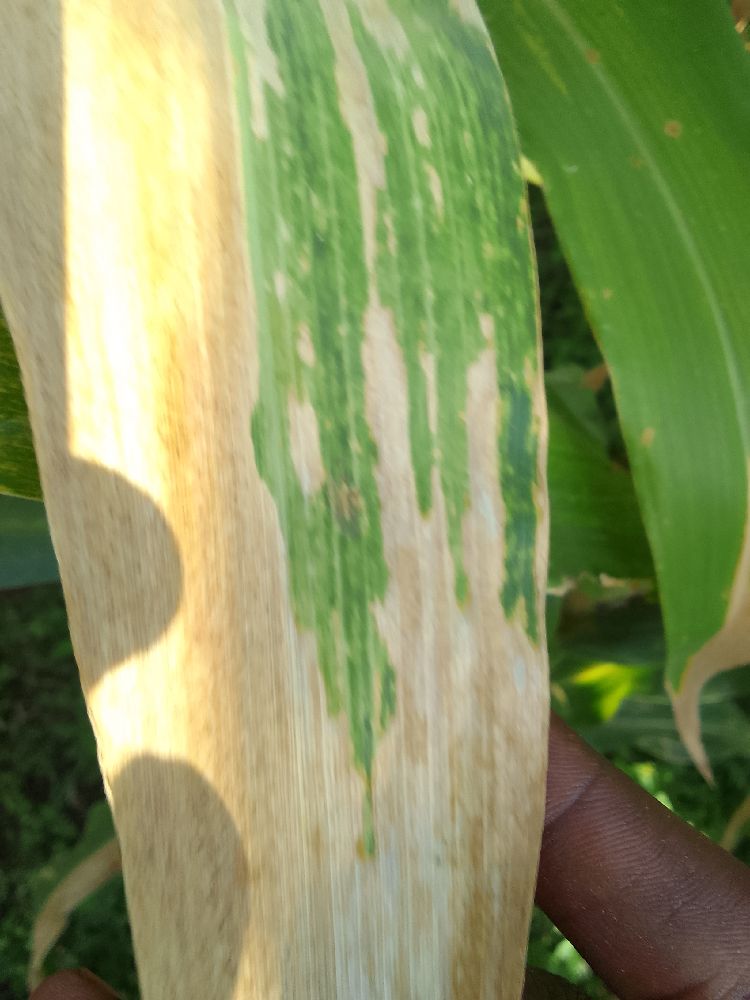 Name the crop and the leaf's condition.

maize, maize lethal necrosis
